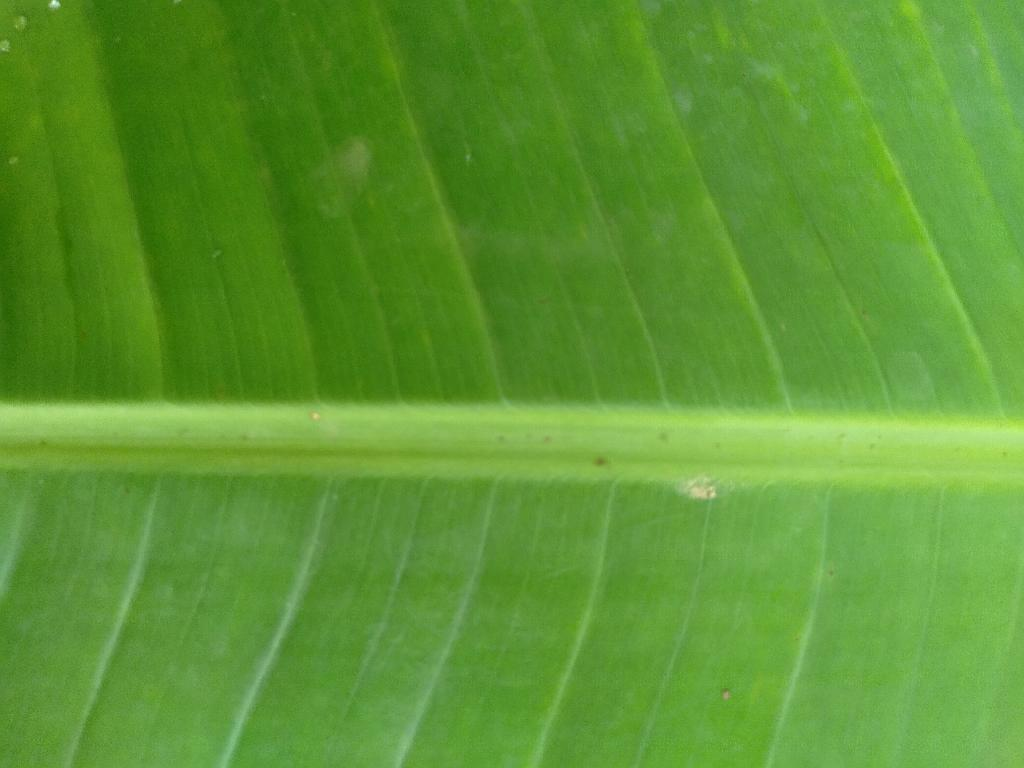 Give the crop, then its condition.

banana, healthy
